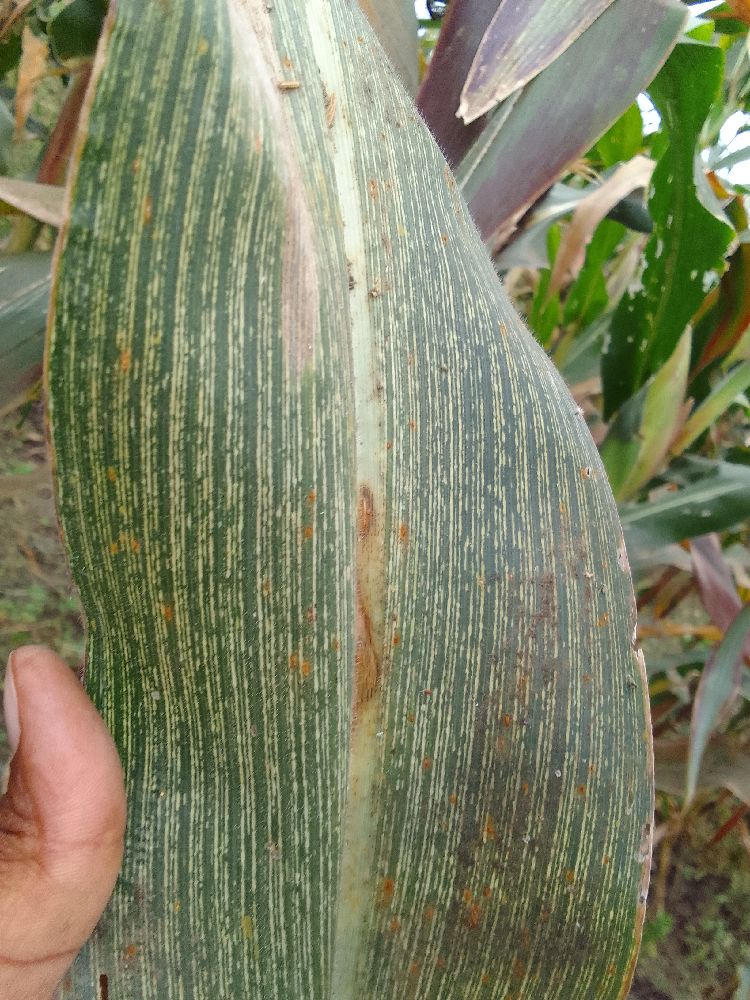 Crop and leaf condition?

maize, maize streak virus
